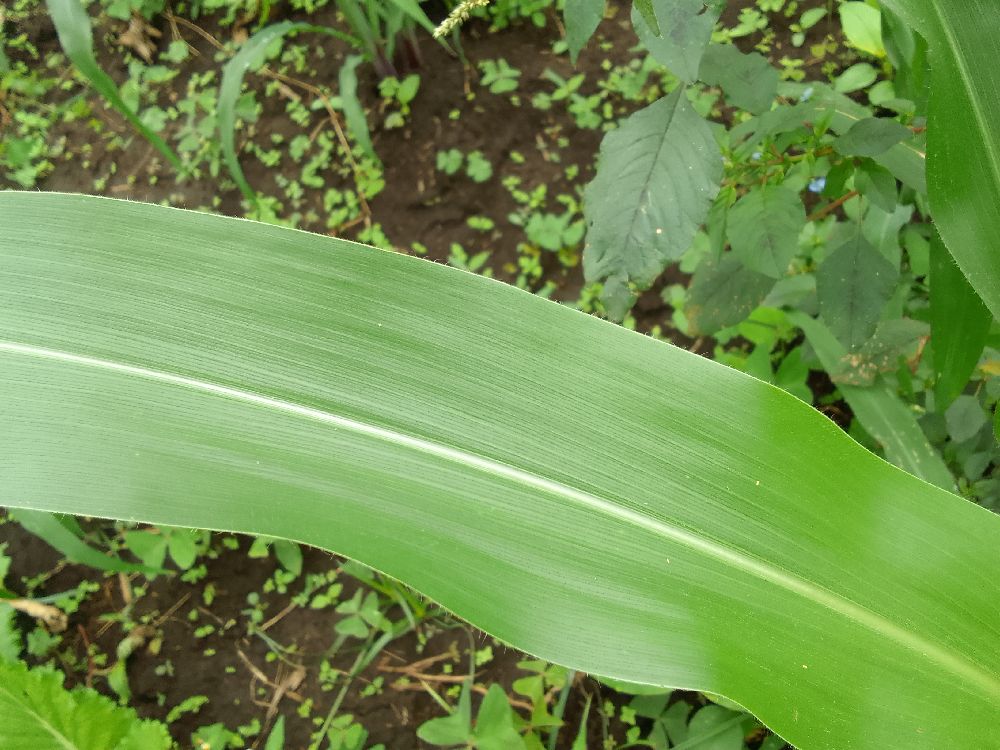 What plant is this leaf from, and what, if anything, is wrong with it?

maize, healthy
